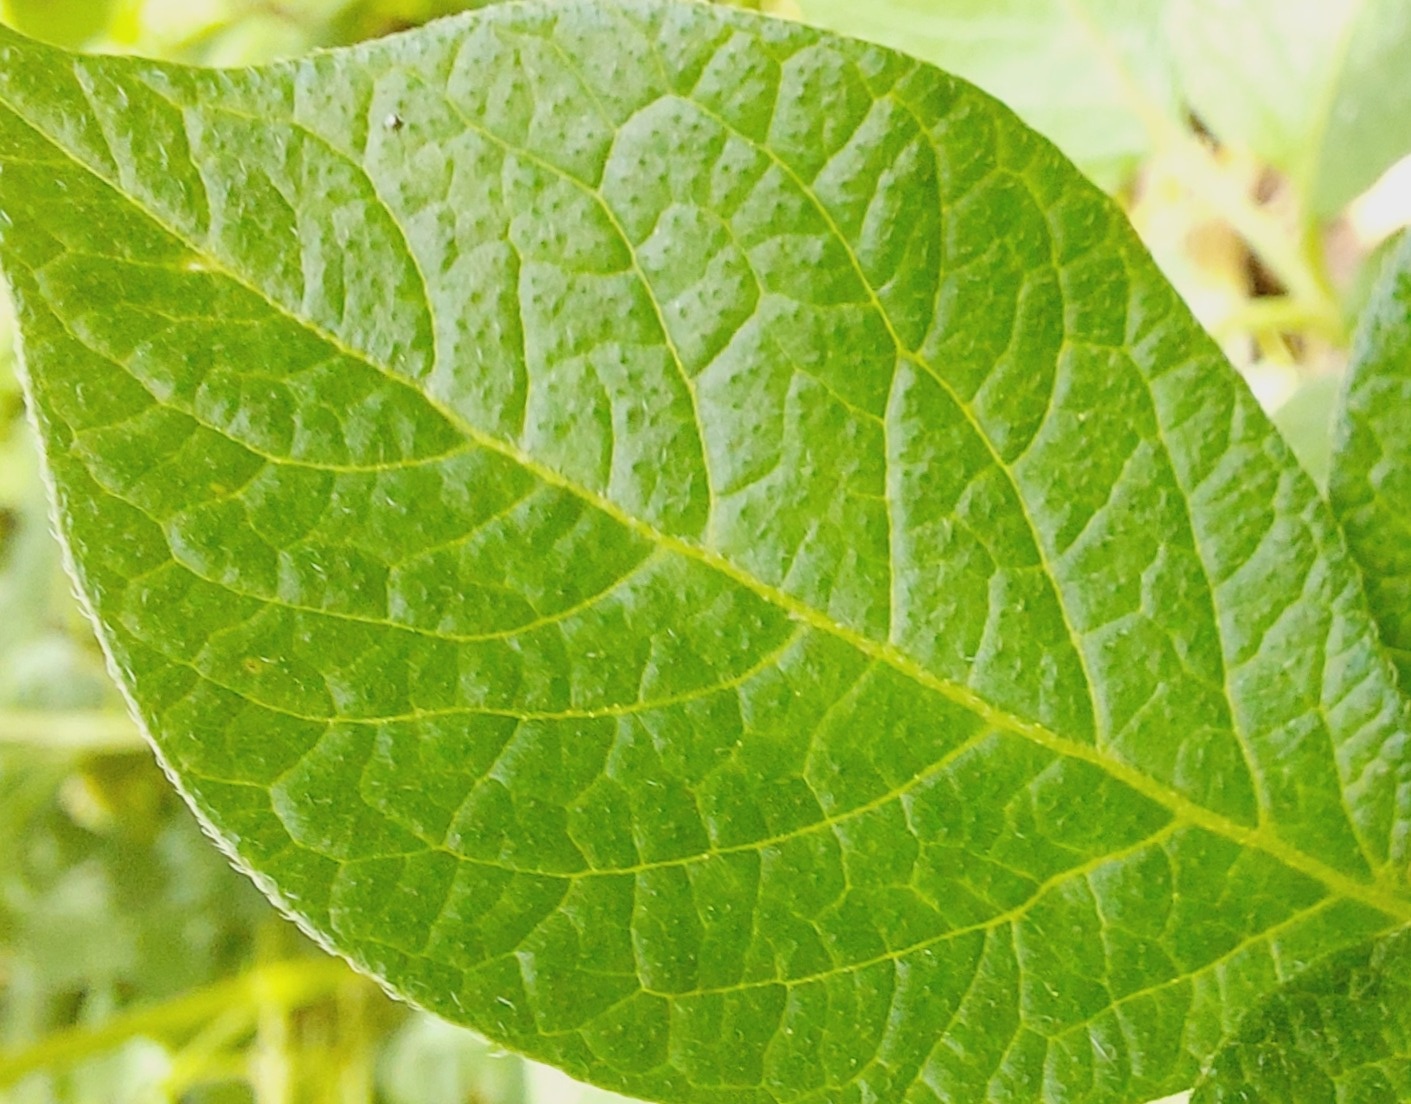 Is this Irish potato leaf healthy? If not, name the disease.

healthy
